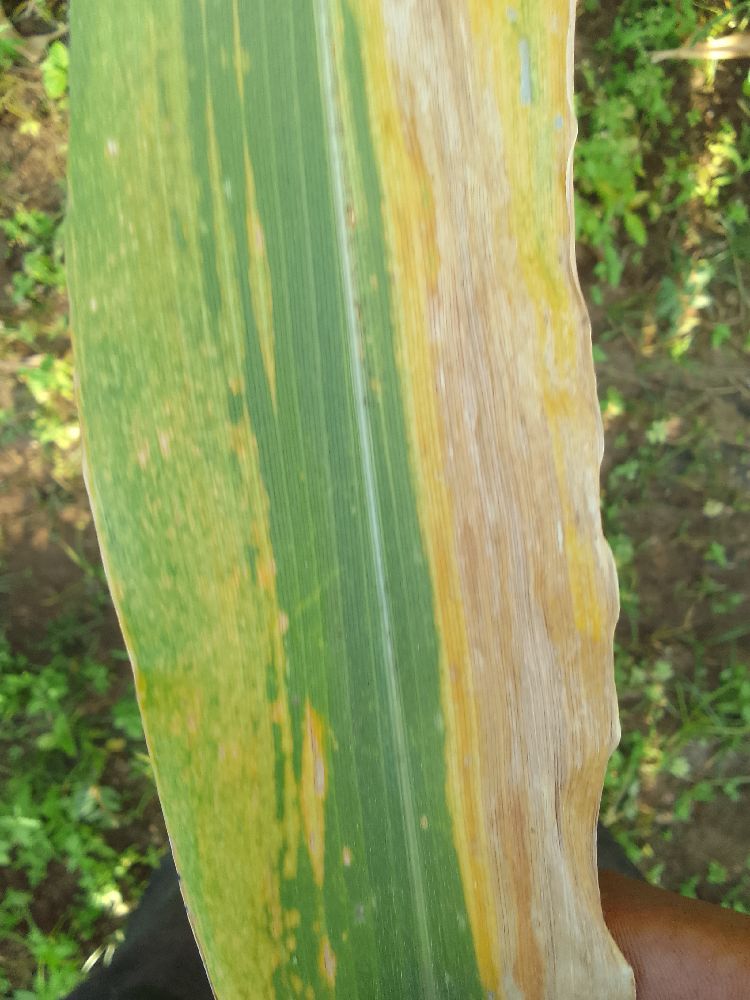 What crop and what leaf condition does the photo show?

maize, maize lethal necrosis
